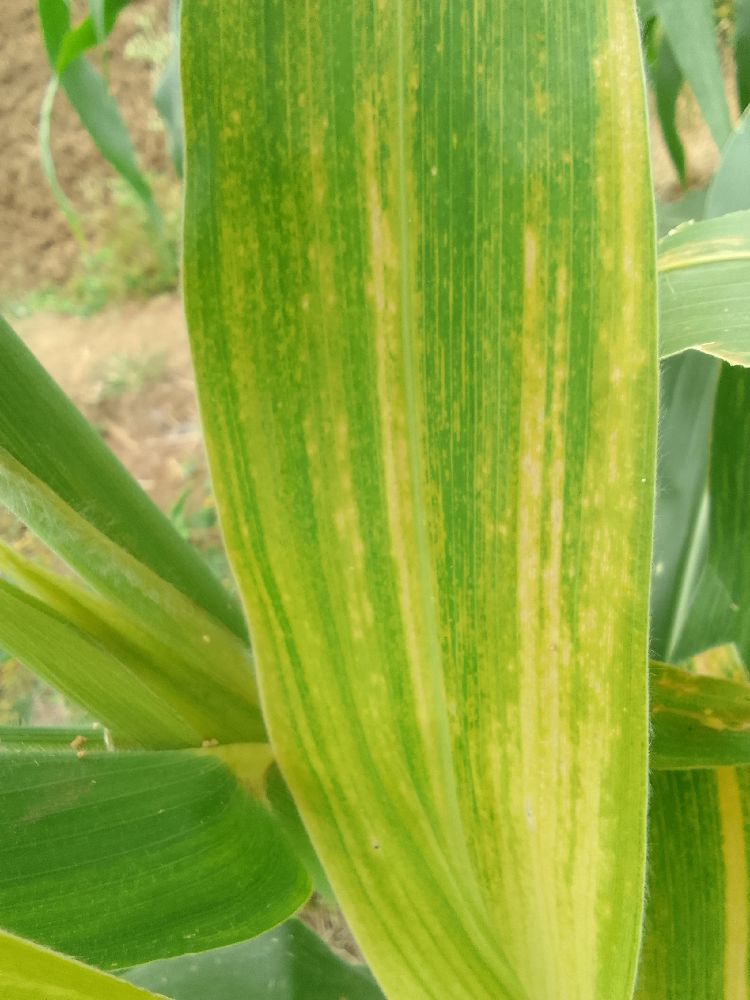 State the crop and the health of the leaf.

maize, maize lethal necrosis
